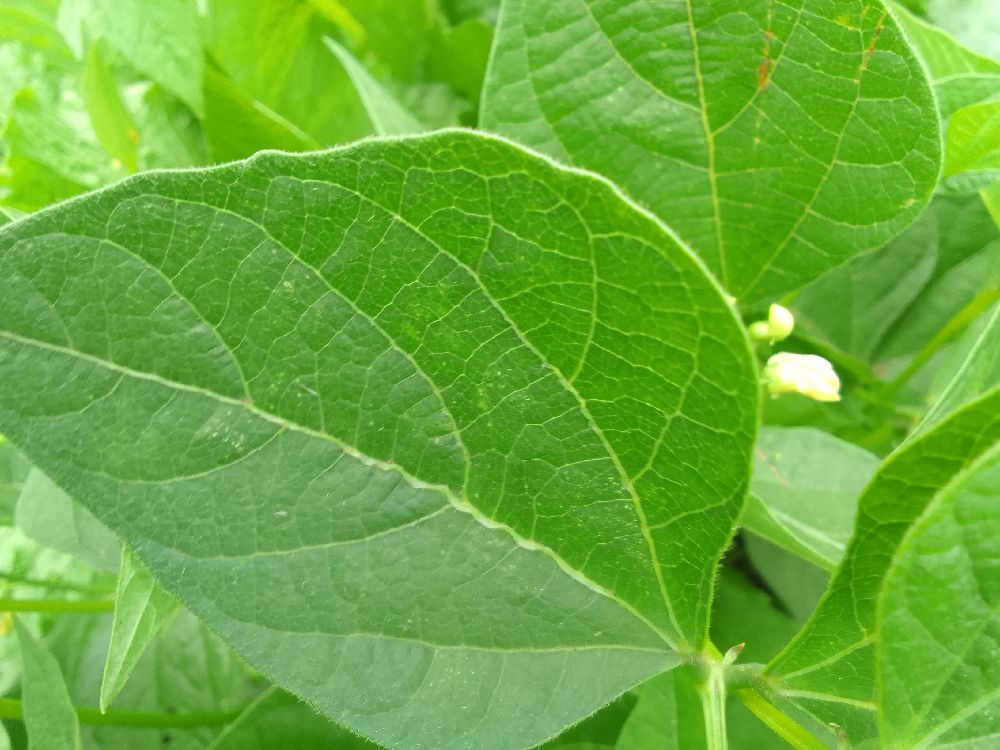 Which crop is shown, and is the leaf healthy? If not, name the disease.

common bean, healthy
